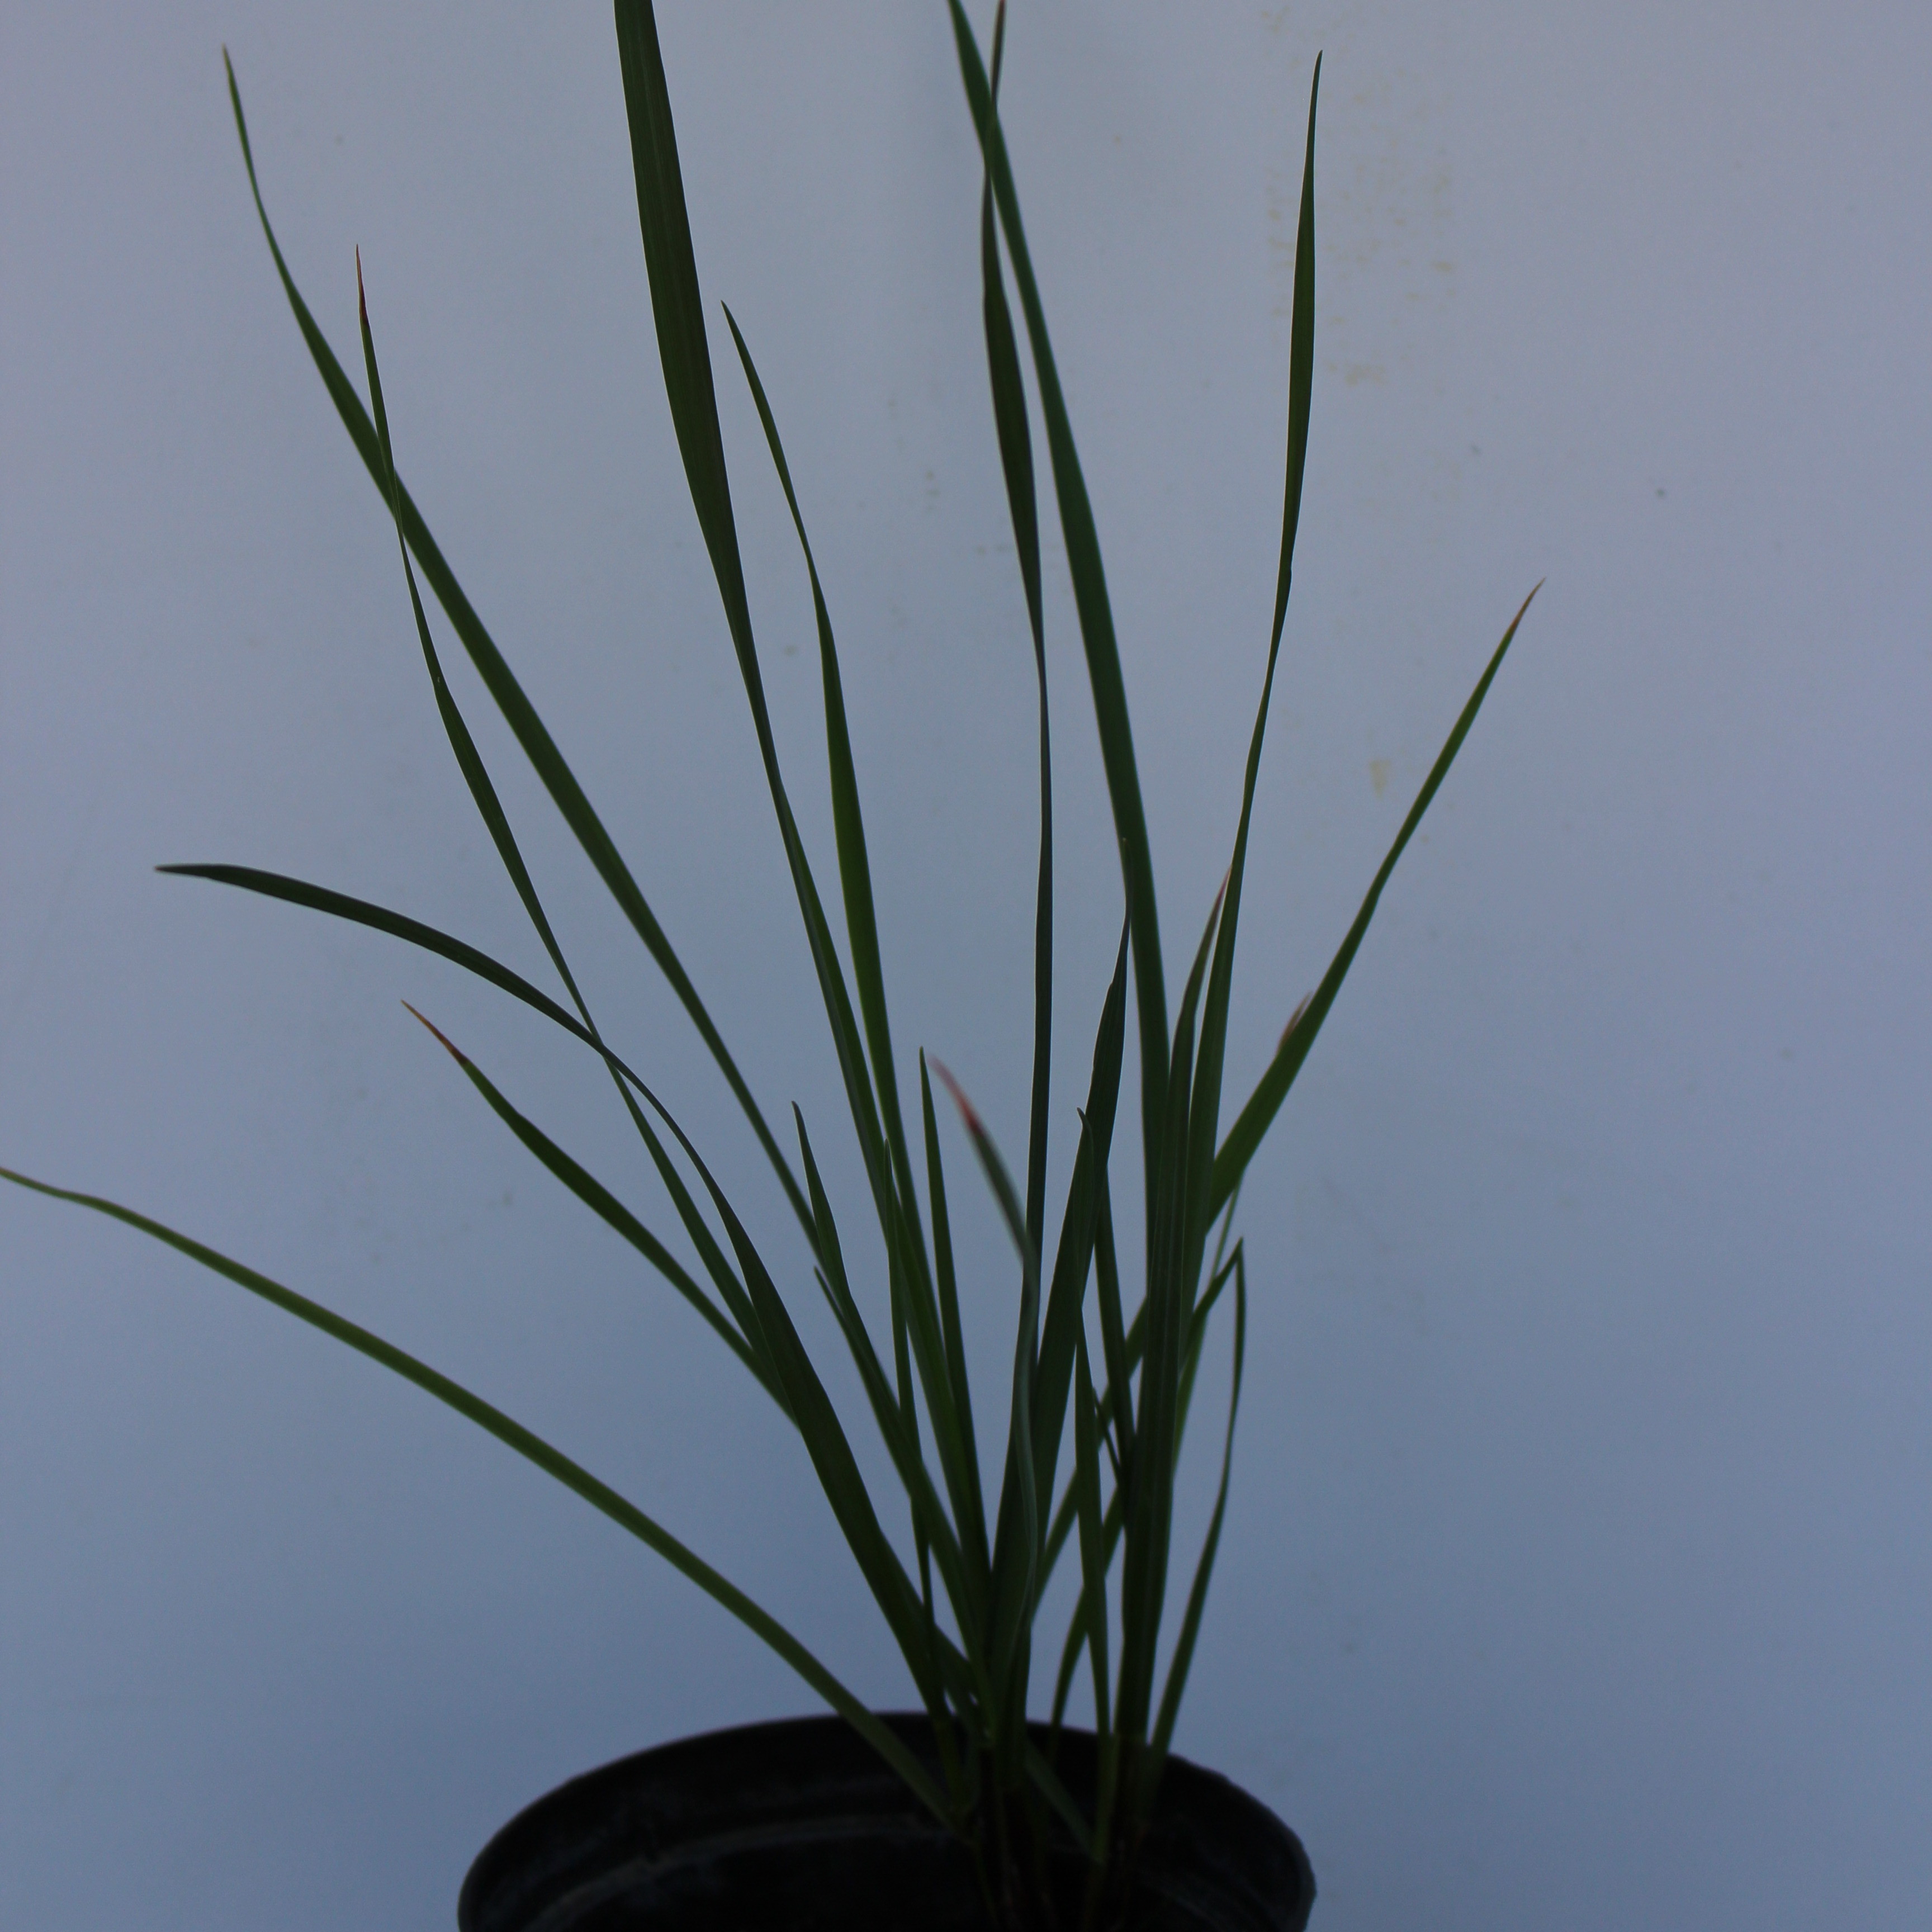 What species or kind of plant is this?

Lolium multiflorum
